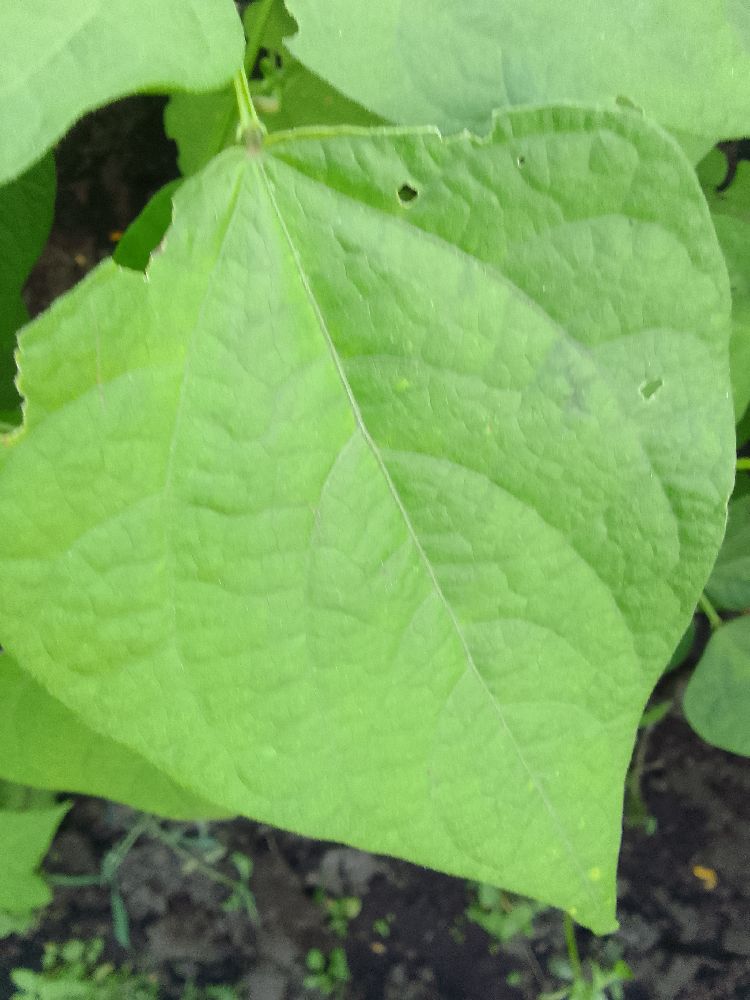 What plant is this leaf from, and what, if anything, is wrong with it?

common bean, healthy
